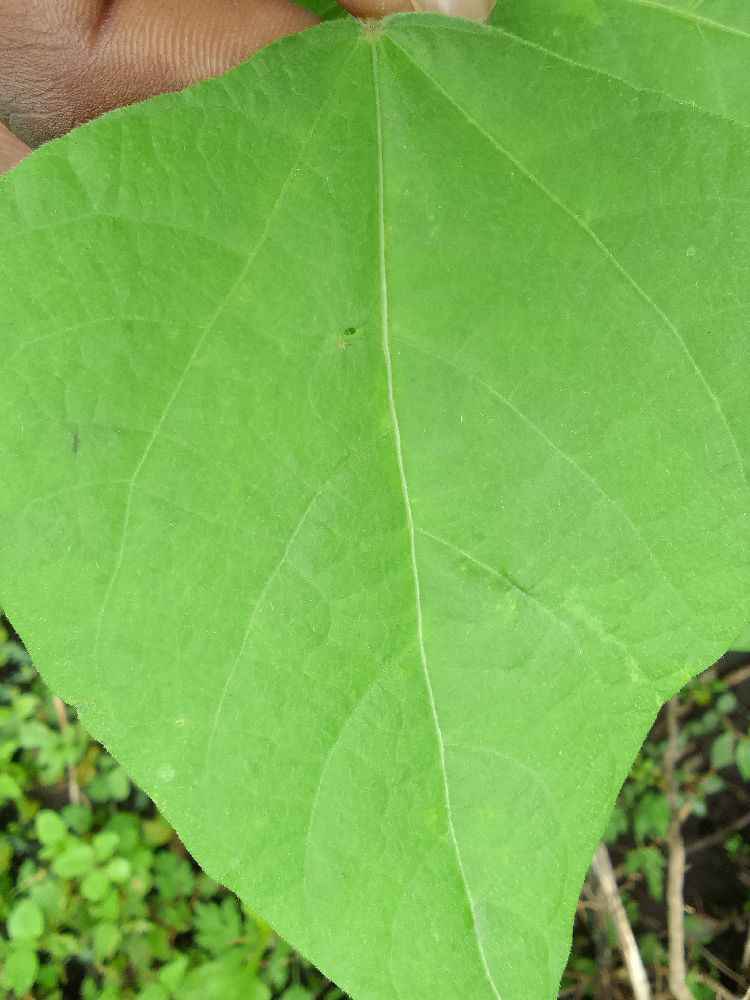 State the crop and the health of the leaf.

common bean, healthy
